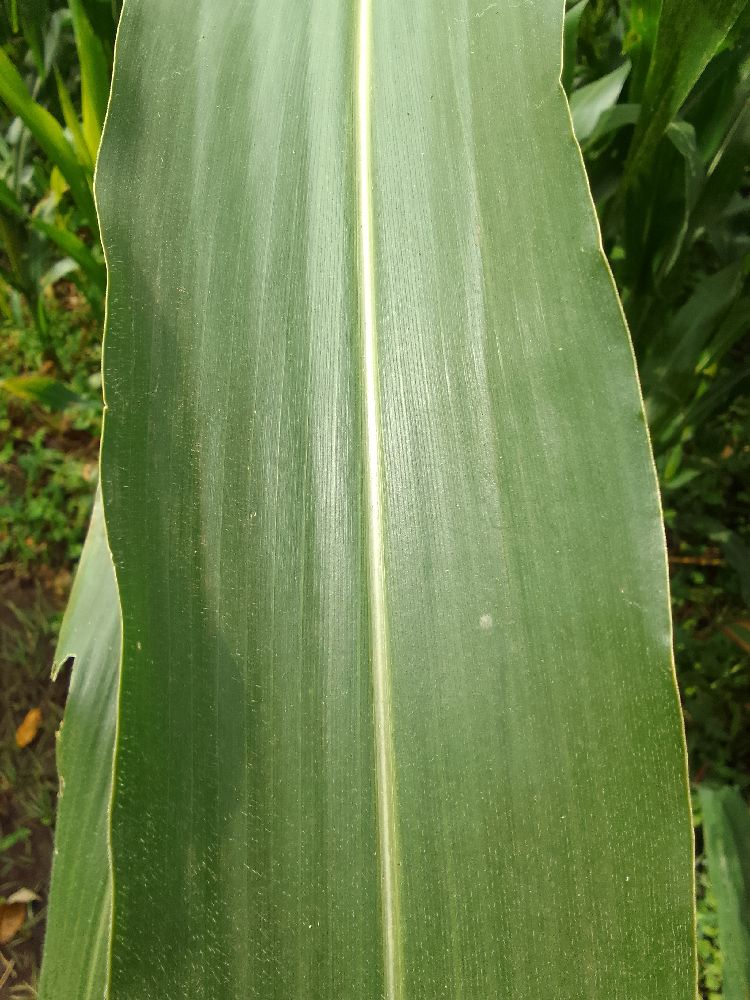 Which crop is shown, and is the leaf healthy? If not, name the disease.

maize, healthy
